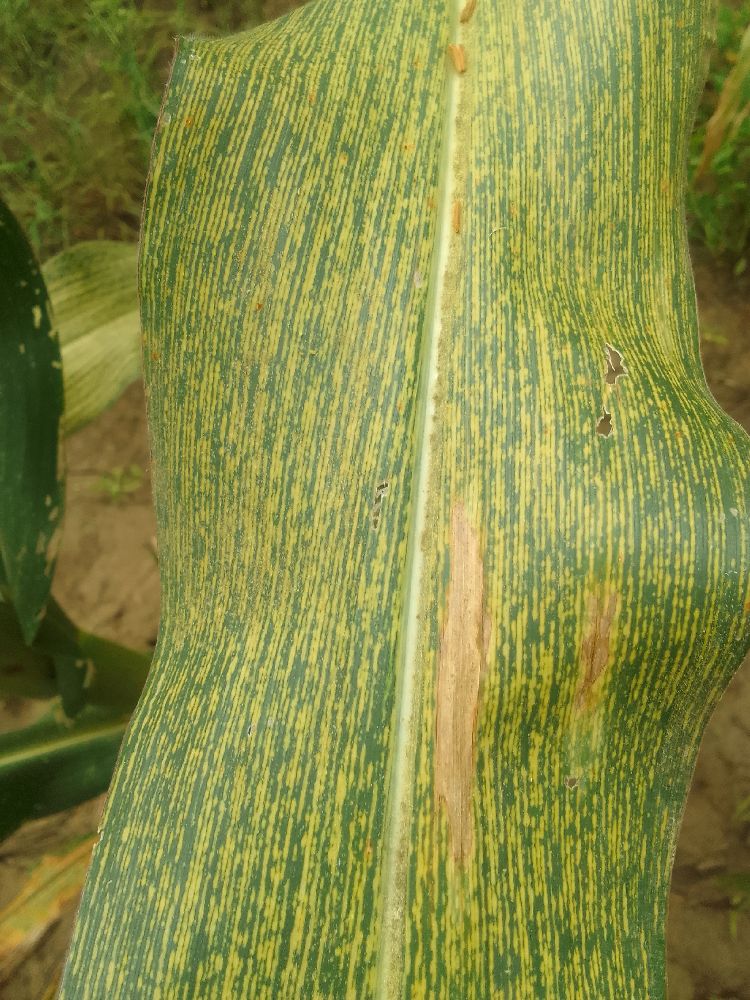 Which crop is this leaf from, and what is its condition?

maize, maize streak virus
